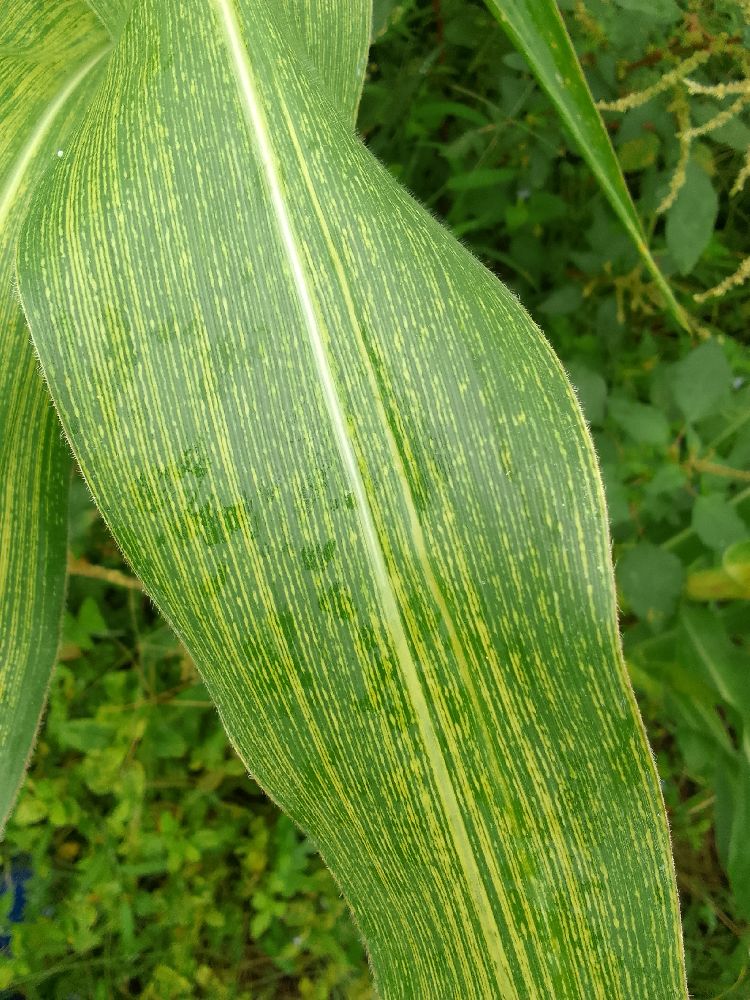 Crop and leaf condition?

maize, maize streak virus
